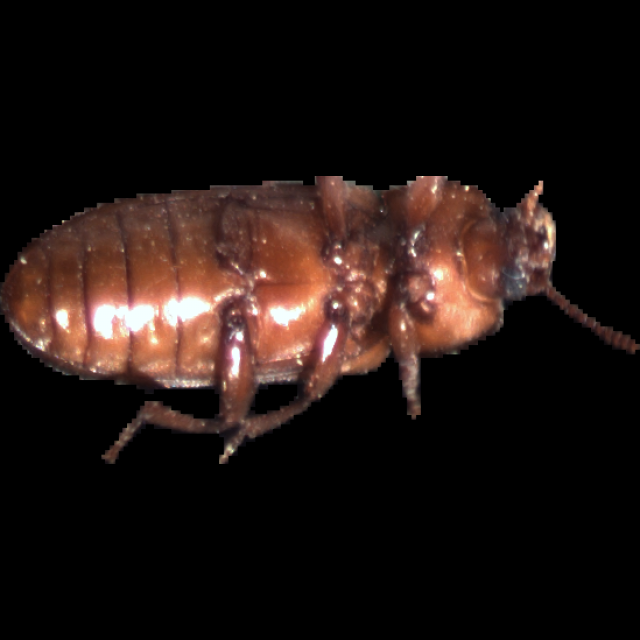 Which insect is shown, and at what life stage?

mealworm beetle
